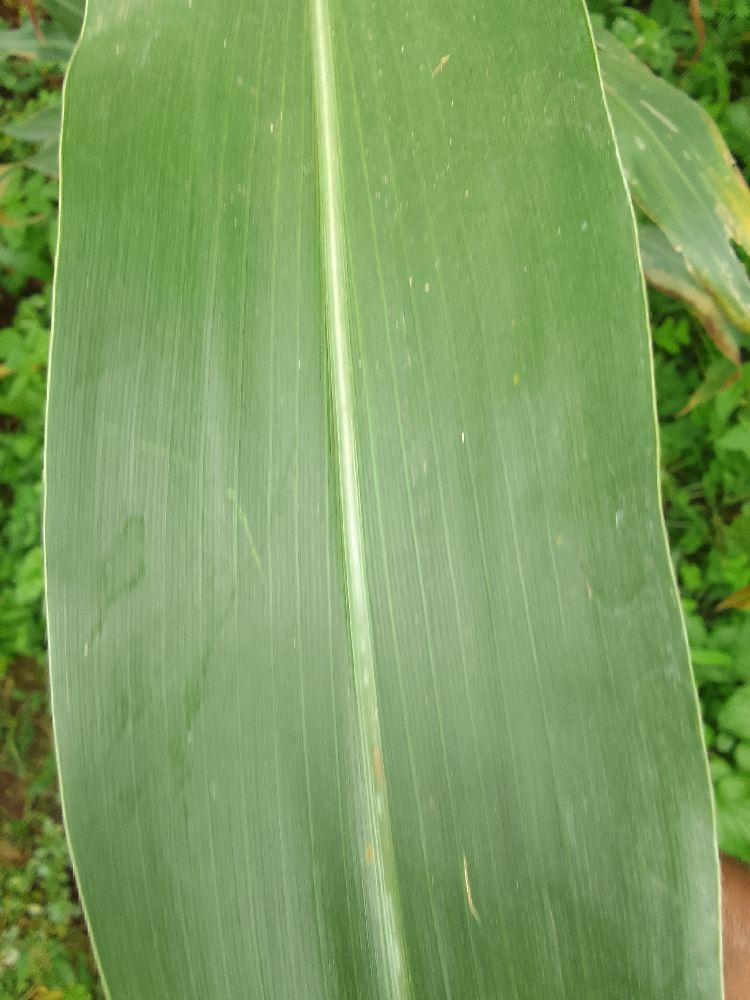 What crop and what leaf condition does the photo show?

maize, healthy
